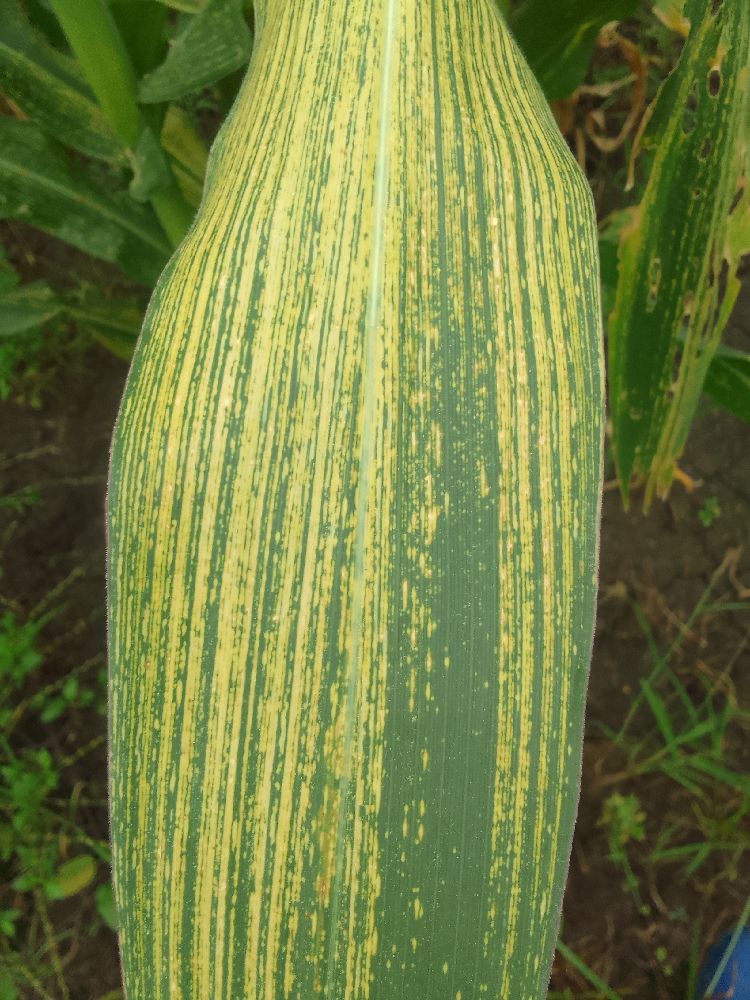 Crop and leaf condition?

maize, maize streak virus
